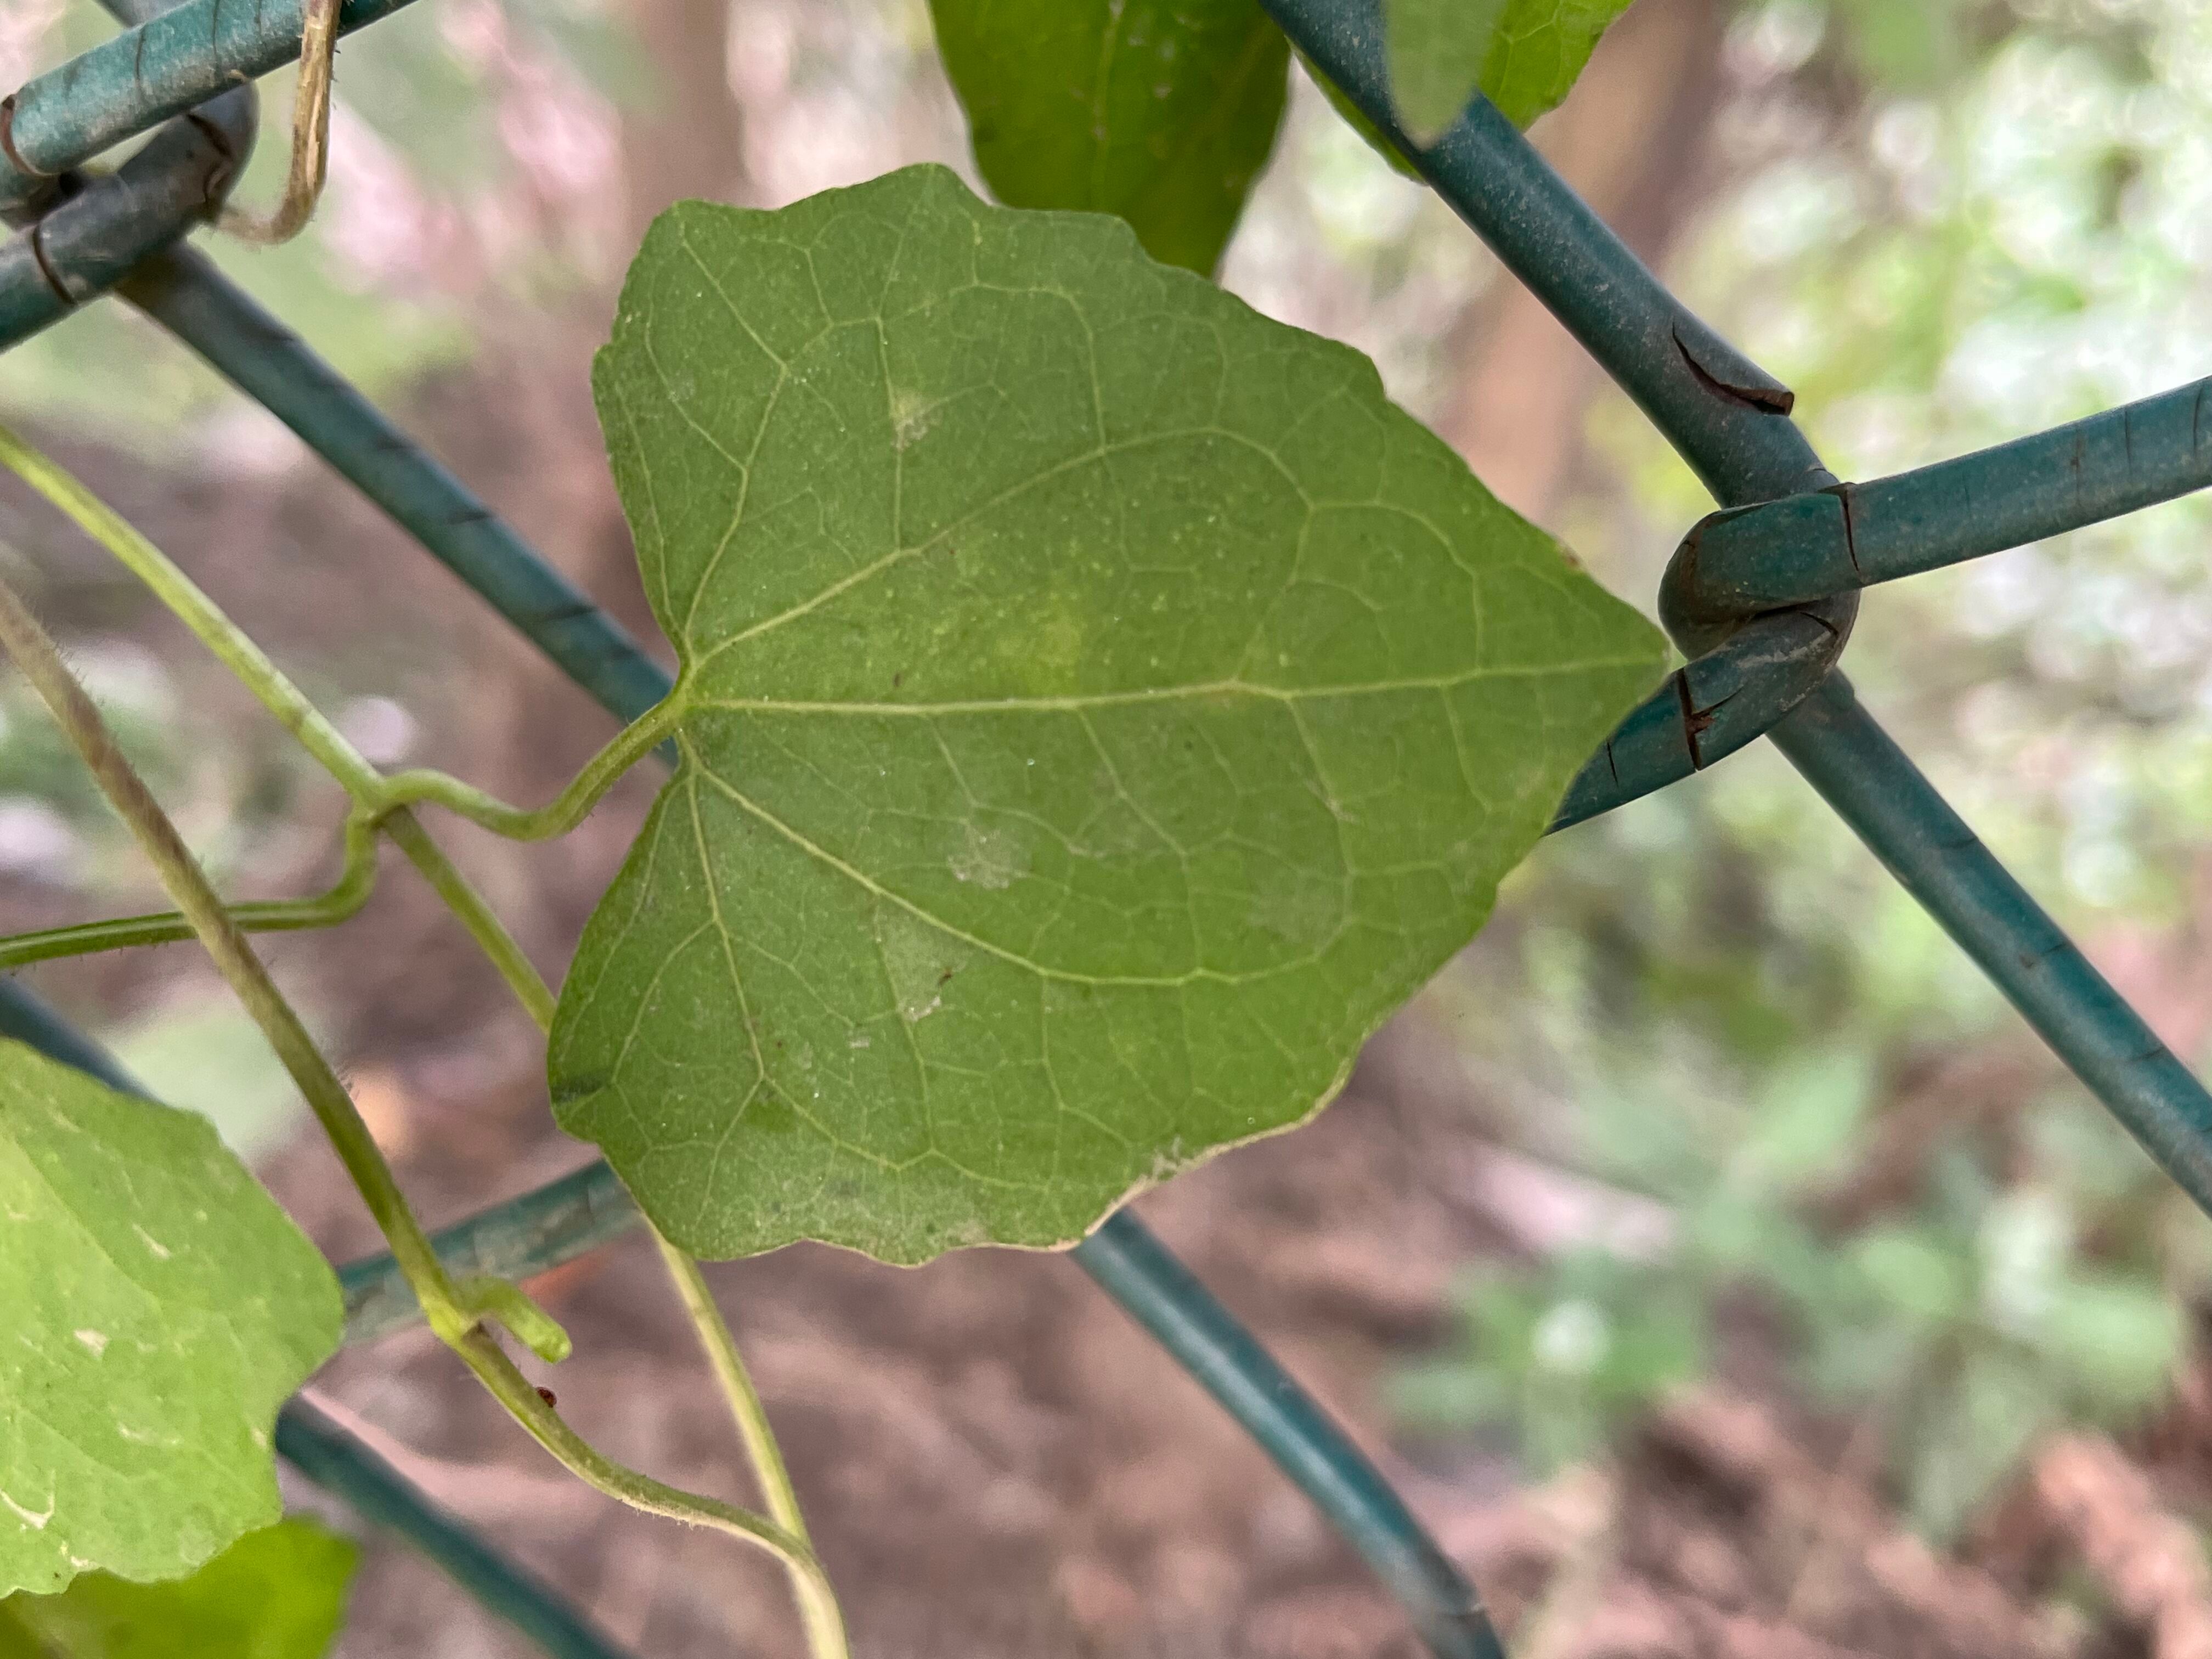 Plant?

bitter vine
